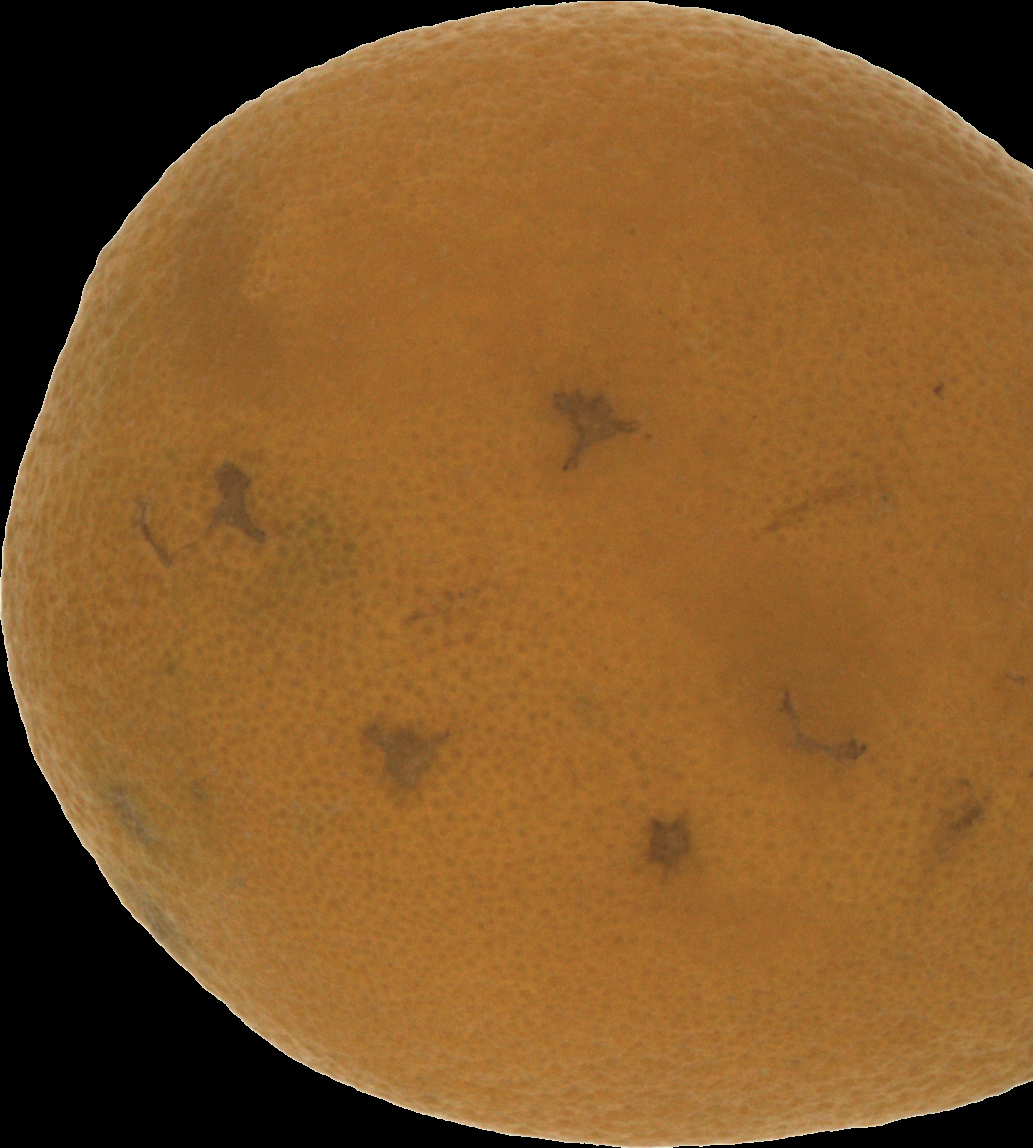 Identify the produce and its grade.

orange, bad
